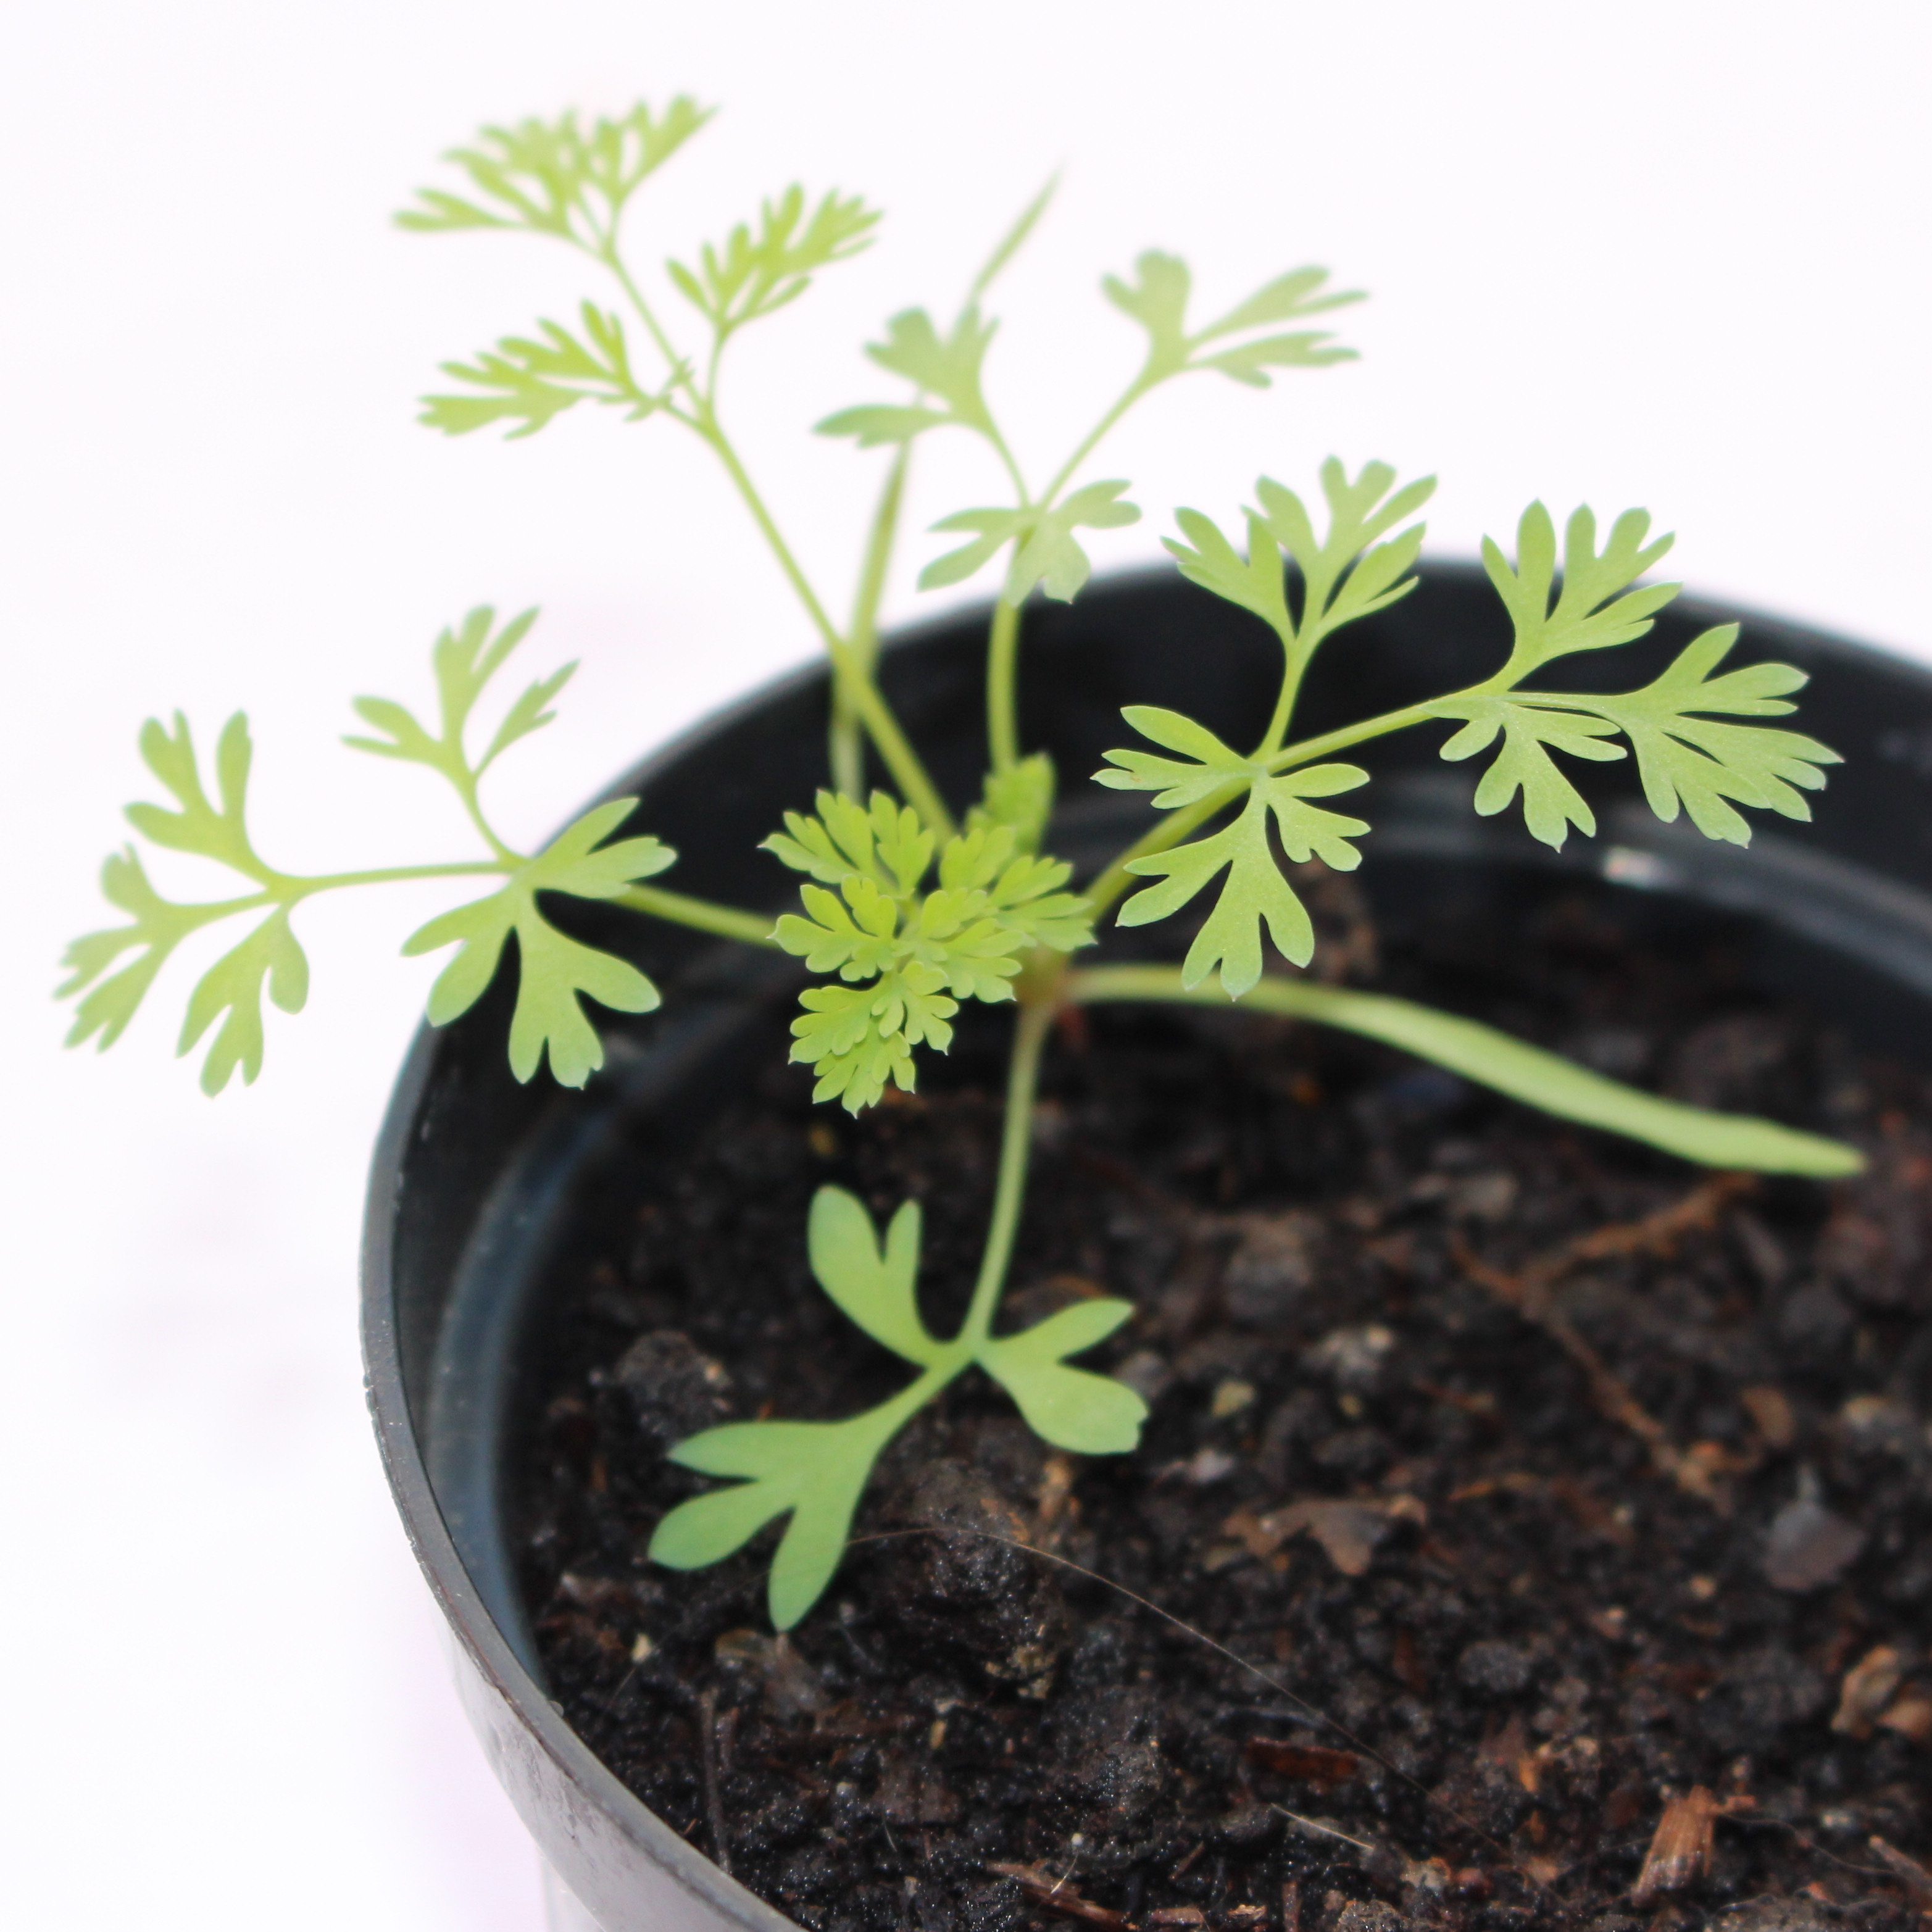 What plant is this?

Fumaria officinalis
